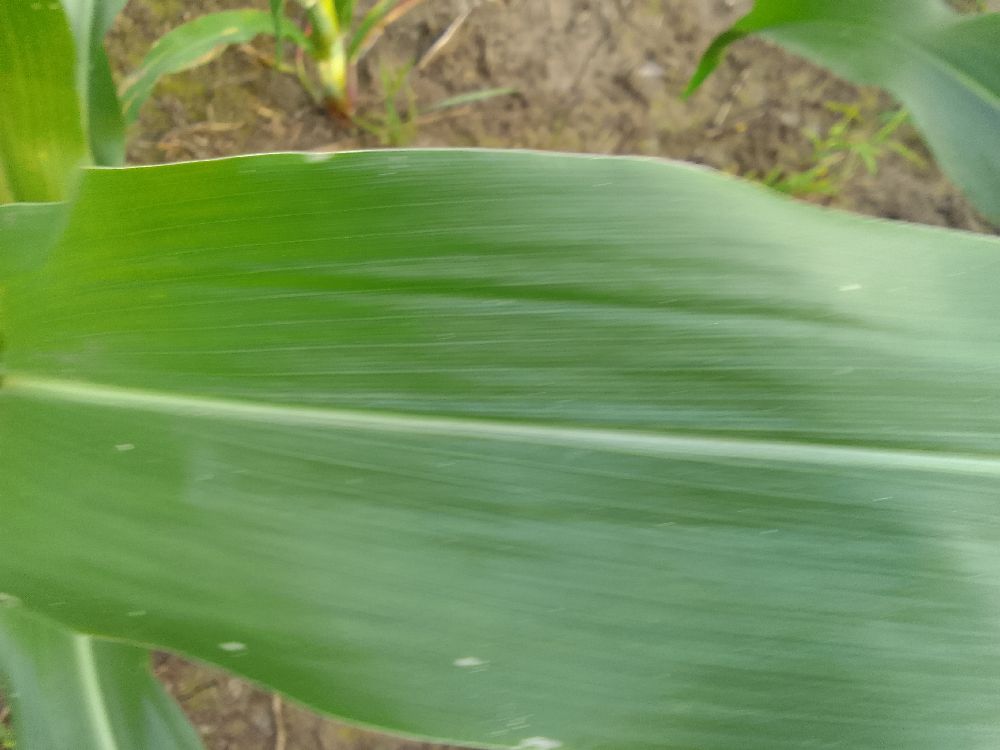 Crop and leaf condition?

maize, healthy
